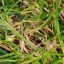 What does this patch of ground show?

grass
